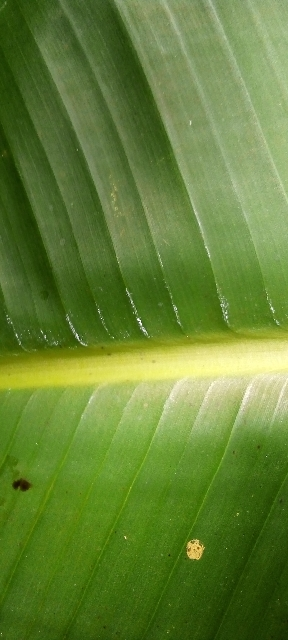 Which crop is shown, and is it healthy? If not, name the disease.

banana, healthy
